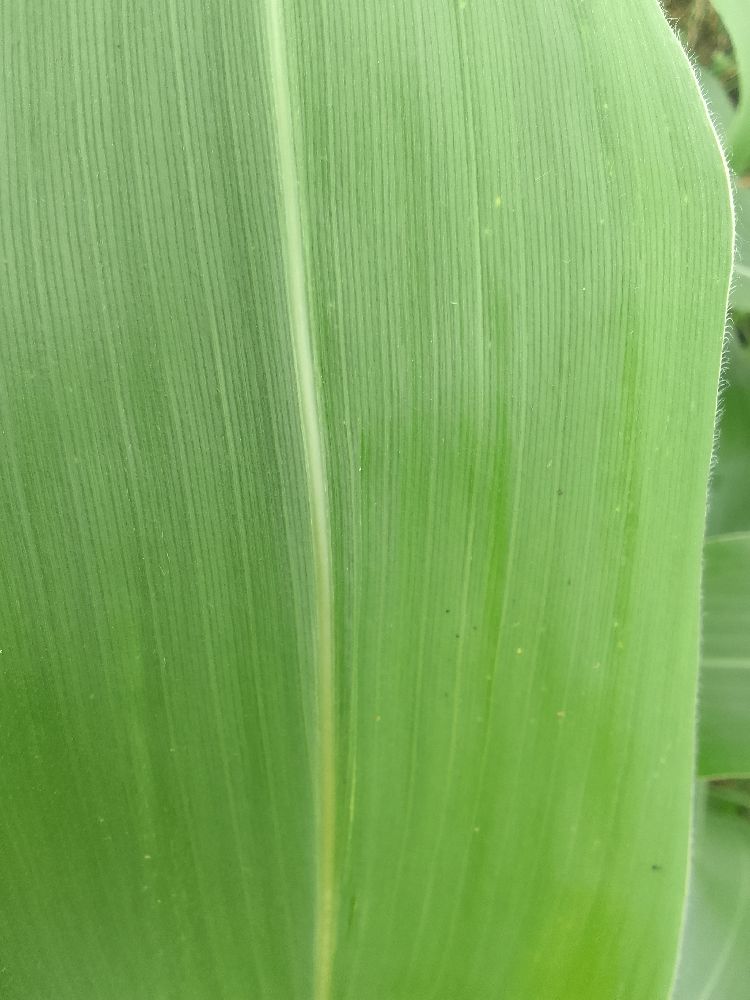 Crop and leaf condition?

maize, healthy
